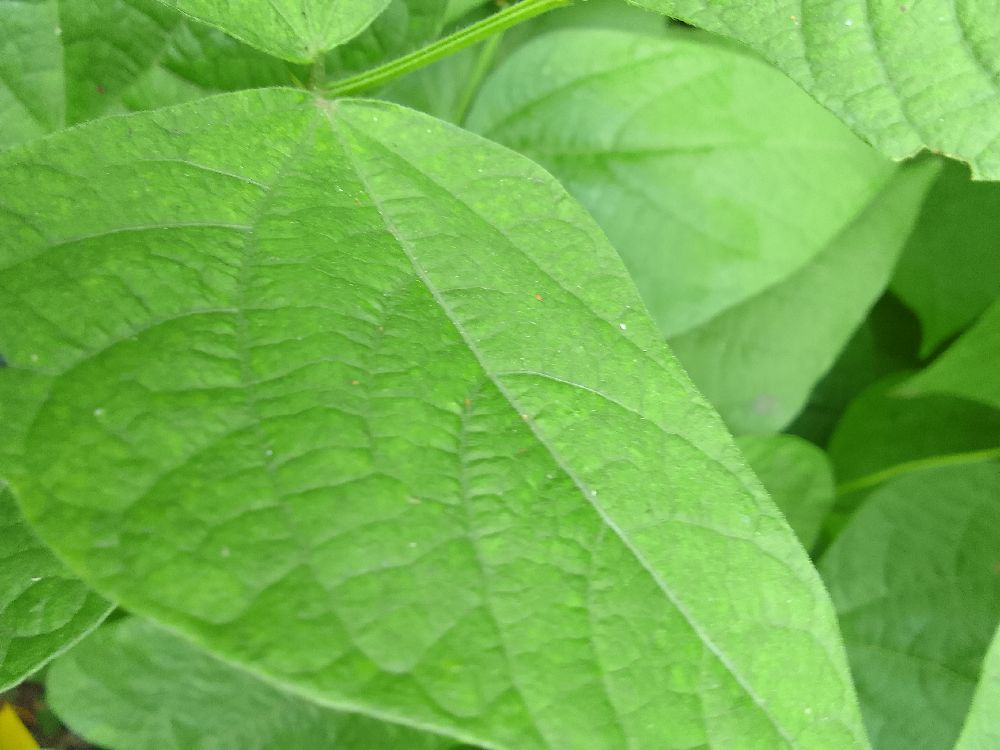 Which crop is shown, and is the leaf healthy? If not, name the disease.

common bean, healthy
